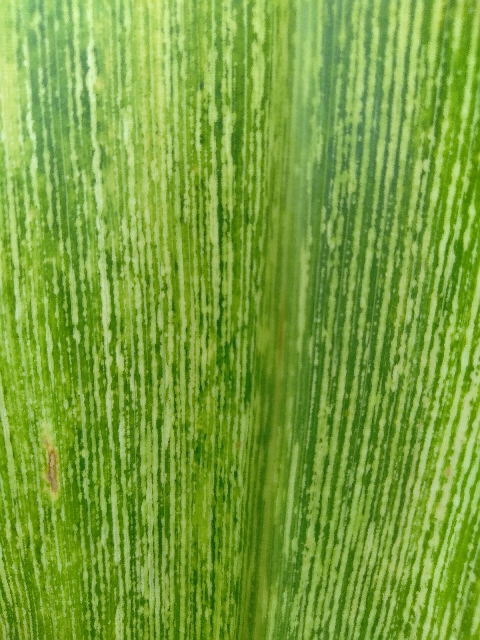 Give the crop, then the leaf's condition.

maize, maize streak virus
